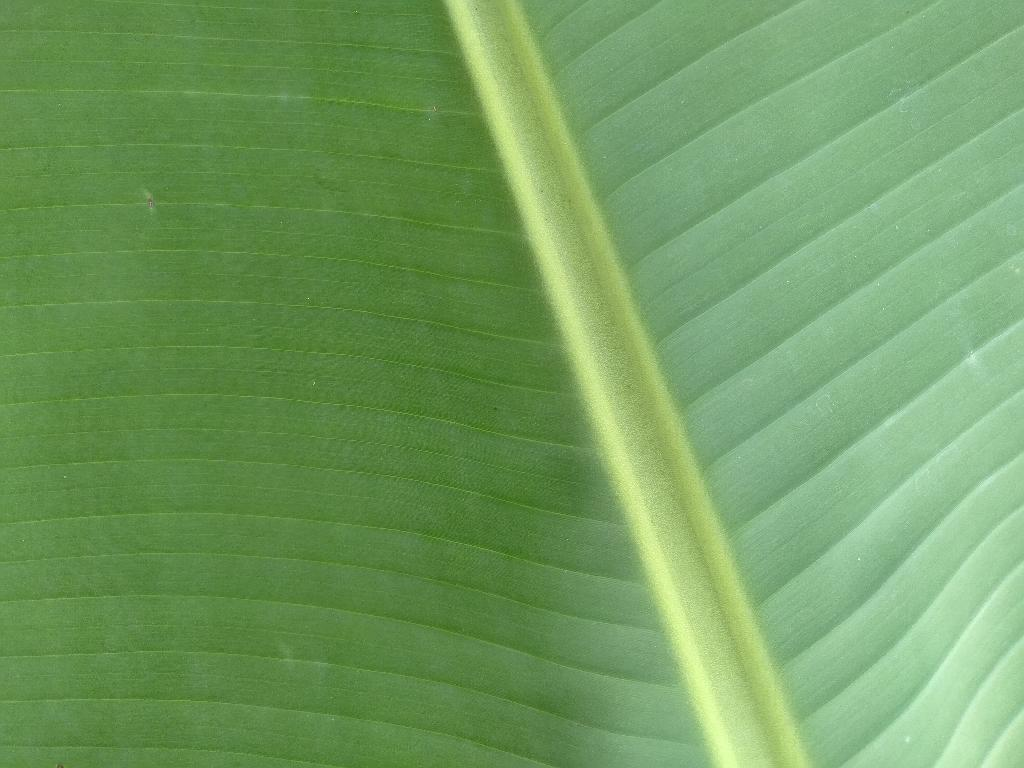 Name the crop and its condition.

banana, healthy
